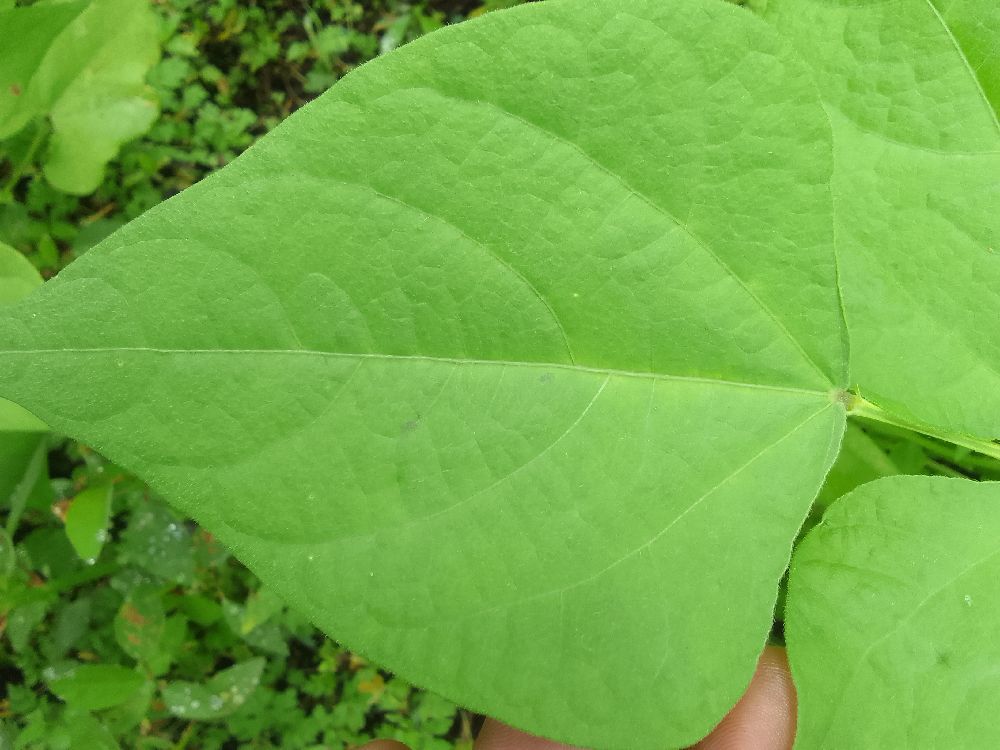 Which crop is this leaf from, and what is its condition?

common bean, healthy
